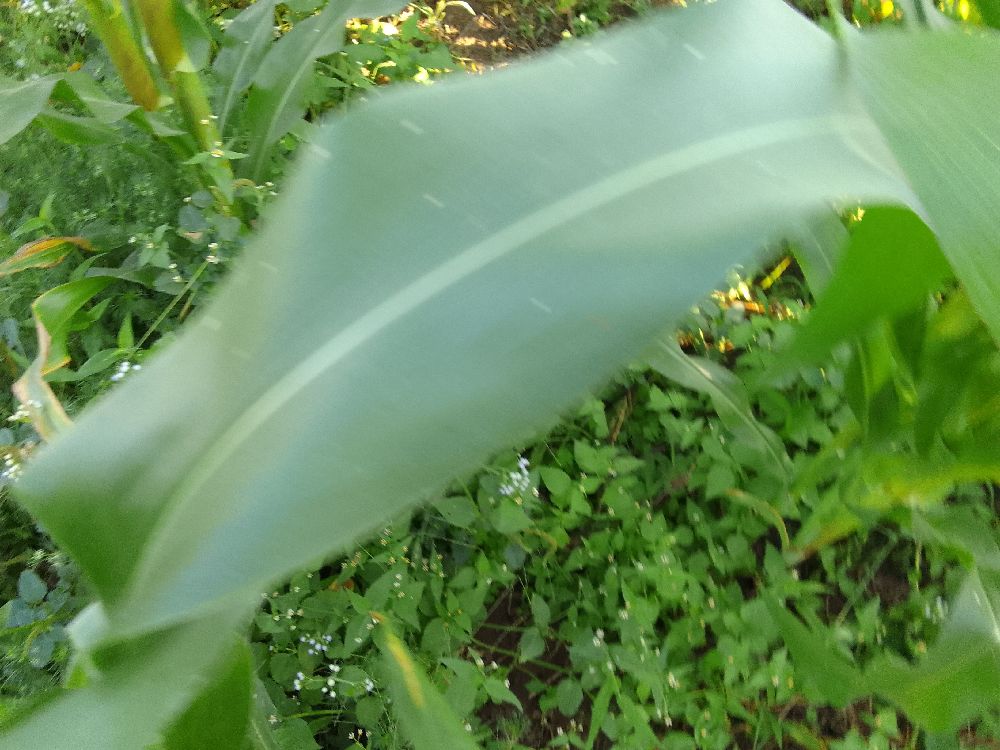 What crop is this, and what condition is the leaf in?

maize, healthy
